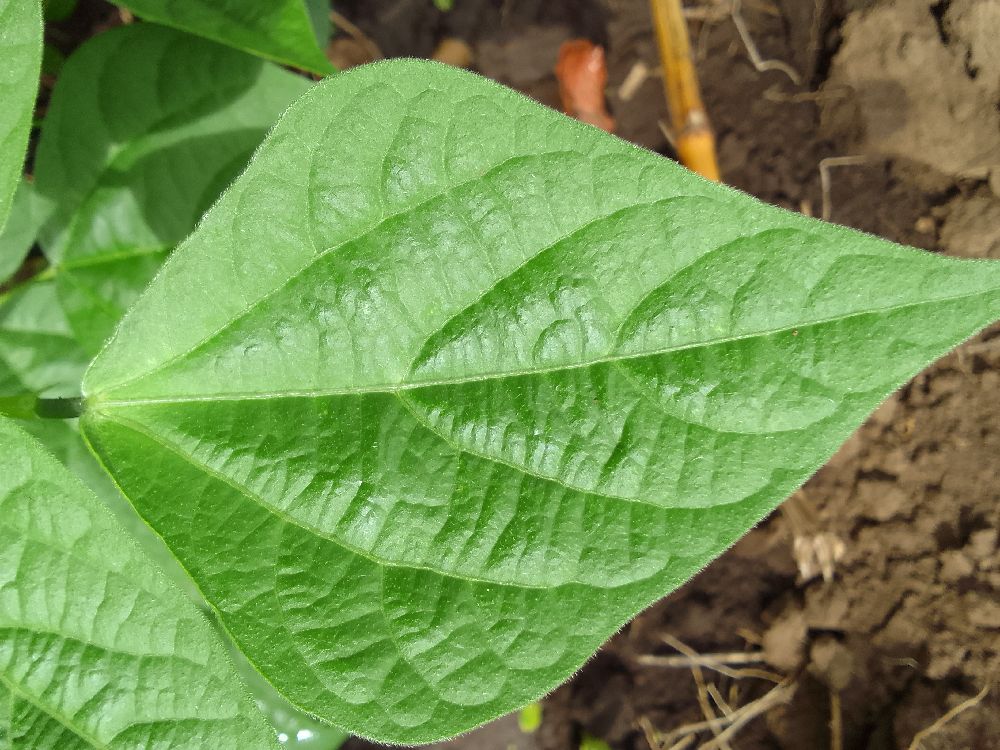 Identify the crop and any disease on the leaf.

common bean, healthy
